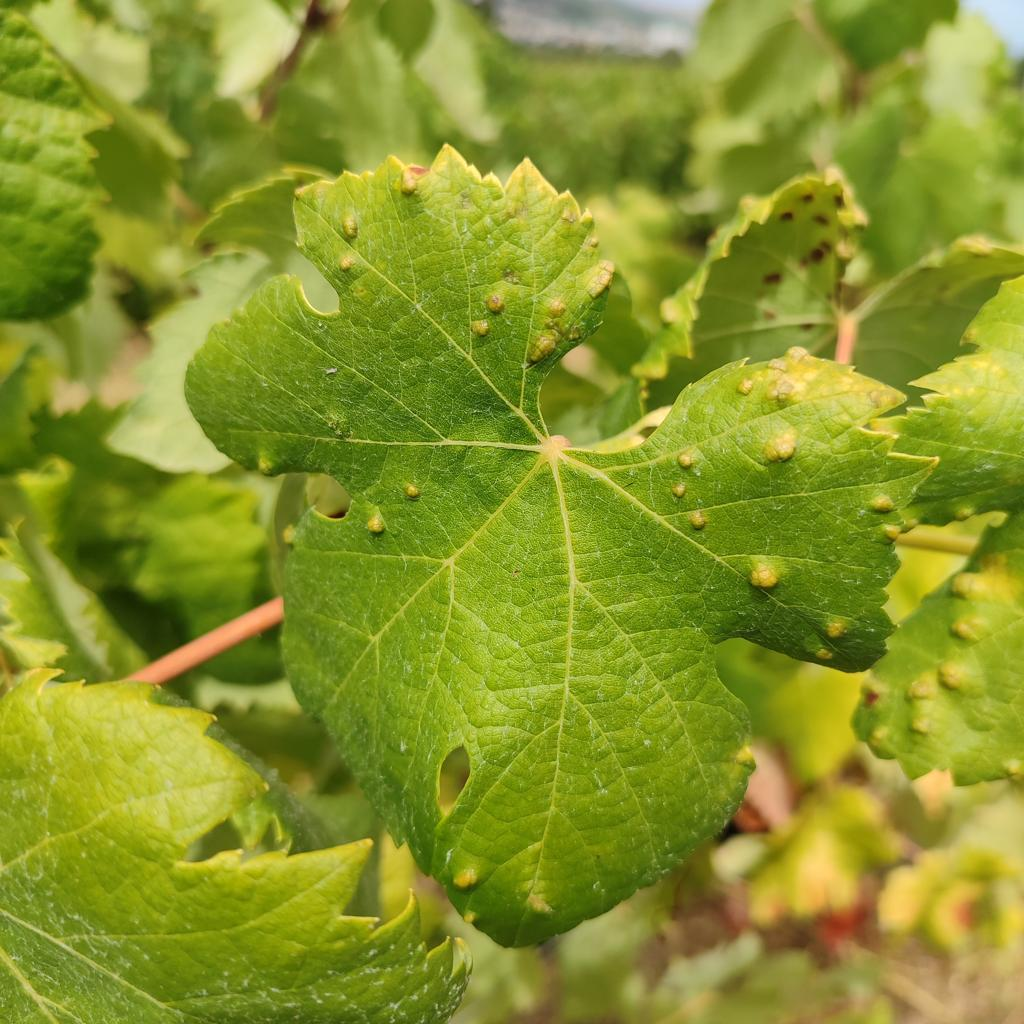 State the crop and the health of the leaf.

grapevine, erineum mite
